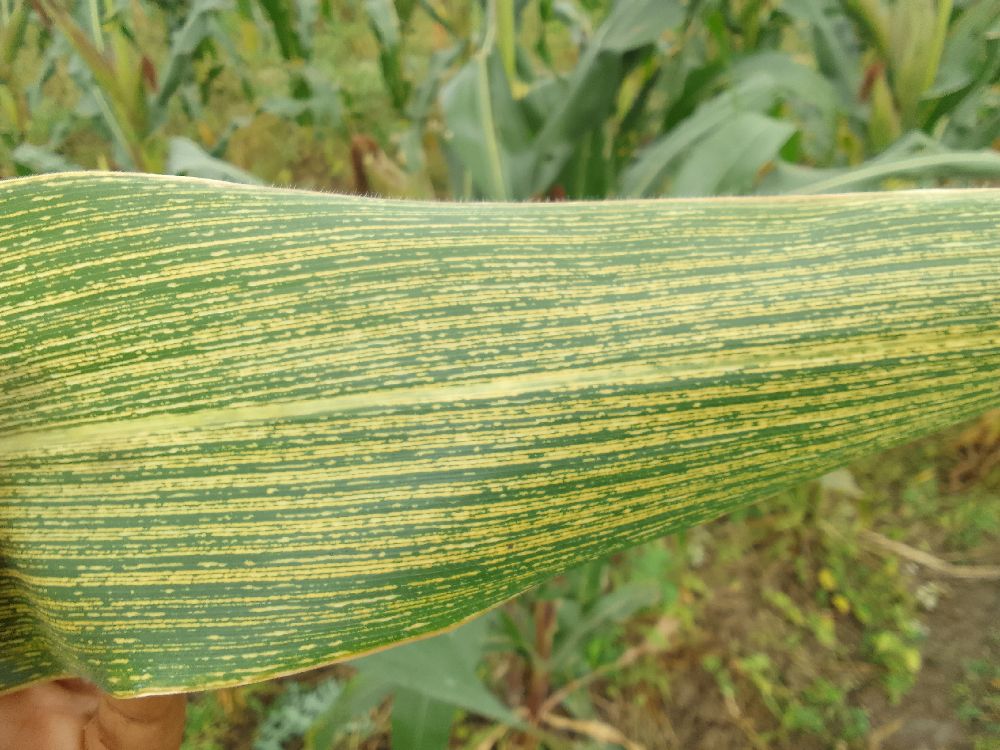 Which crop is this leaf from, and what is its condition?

maize, maize streak virus
